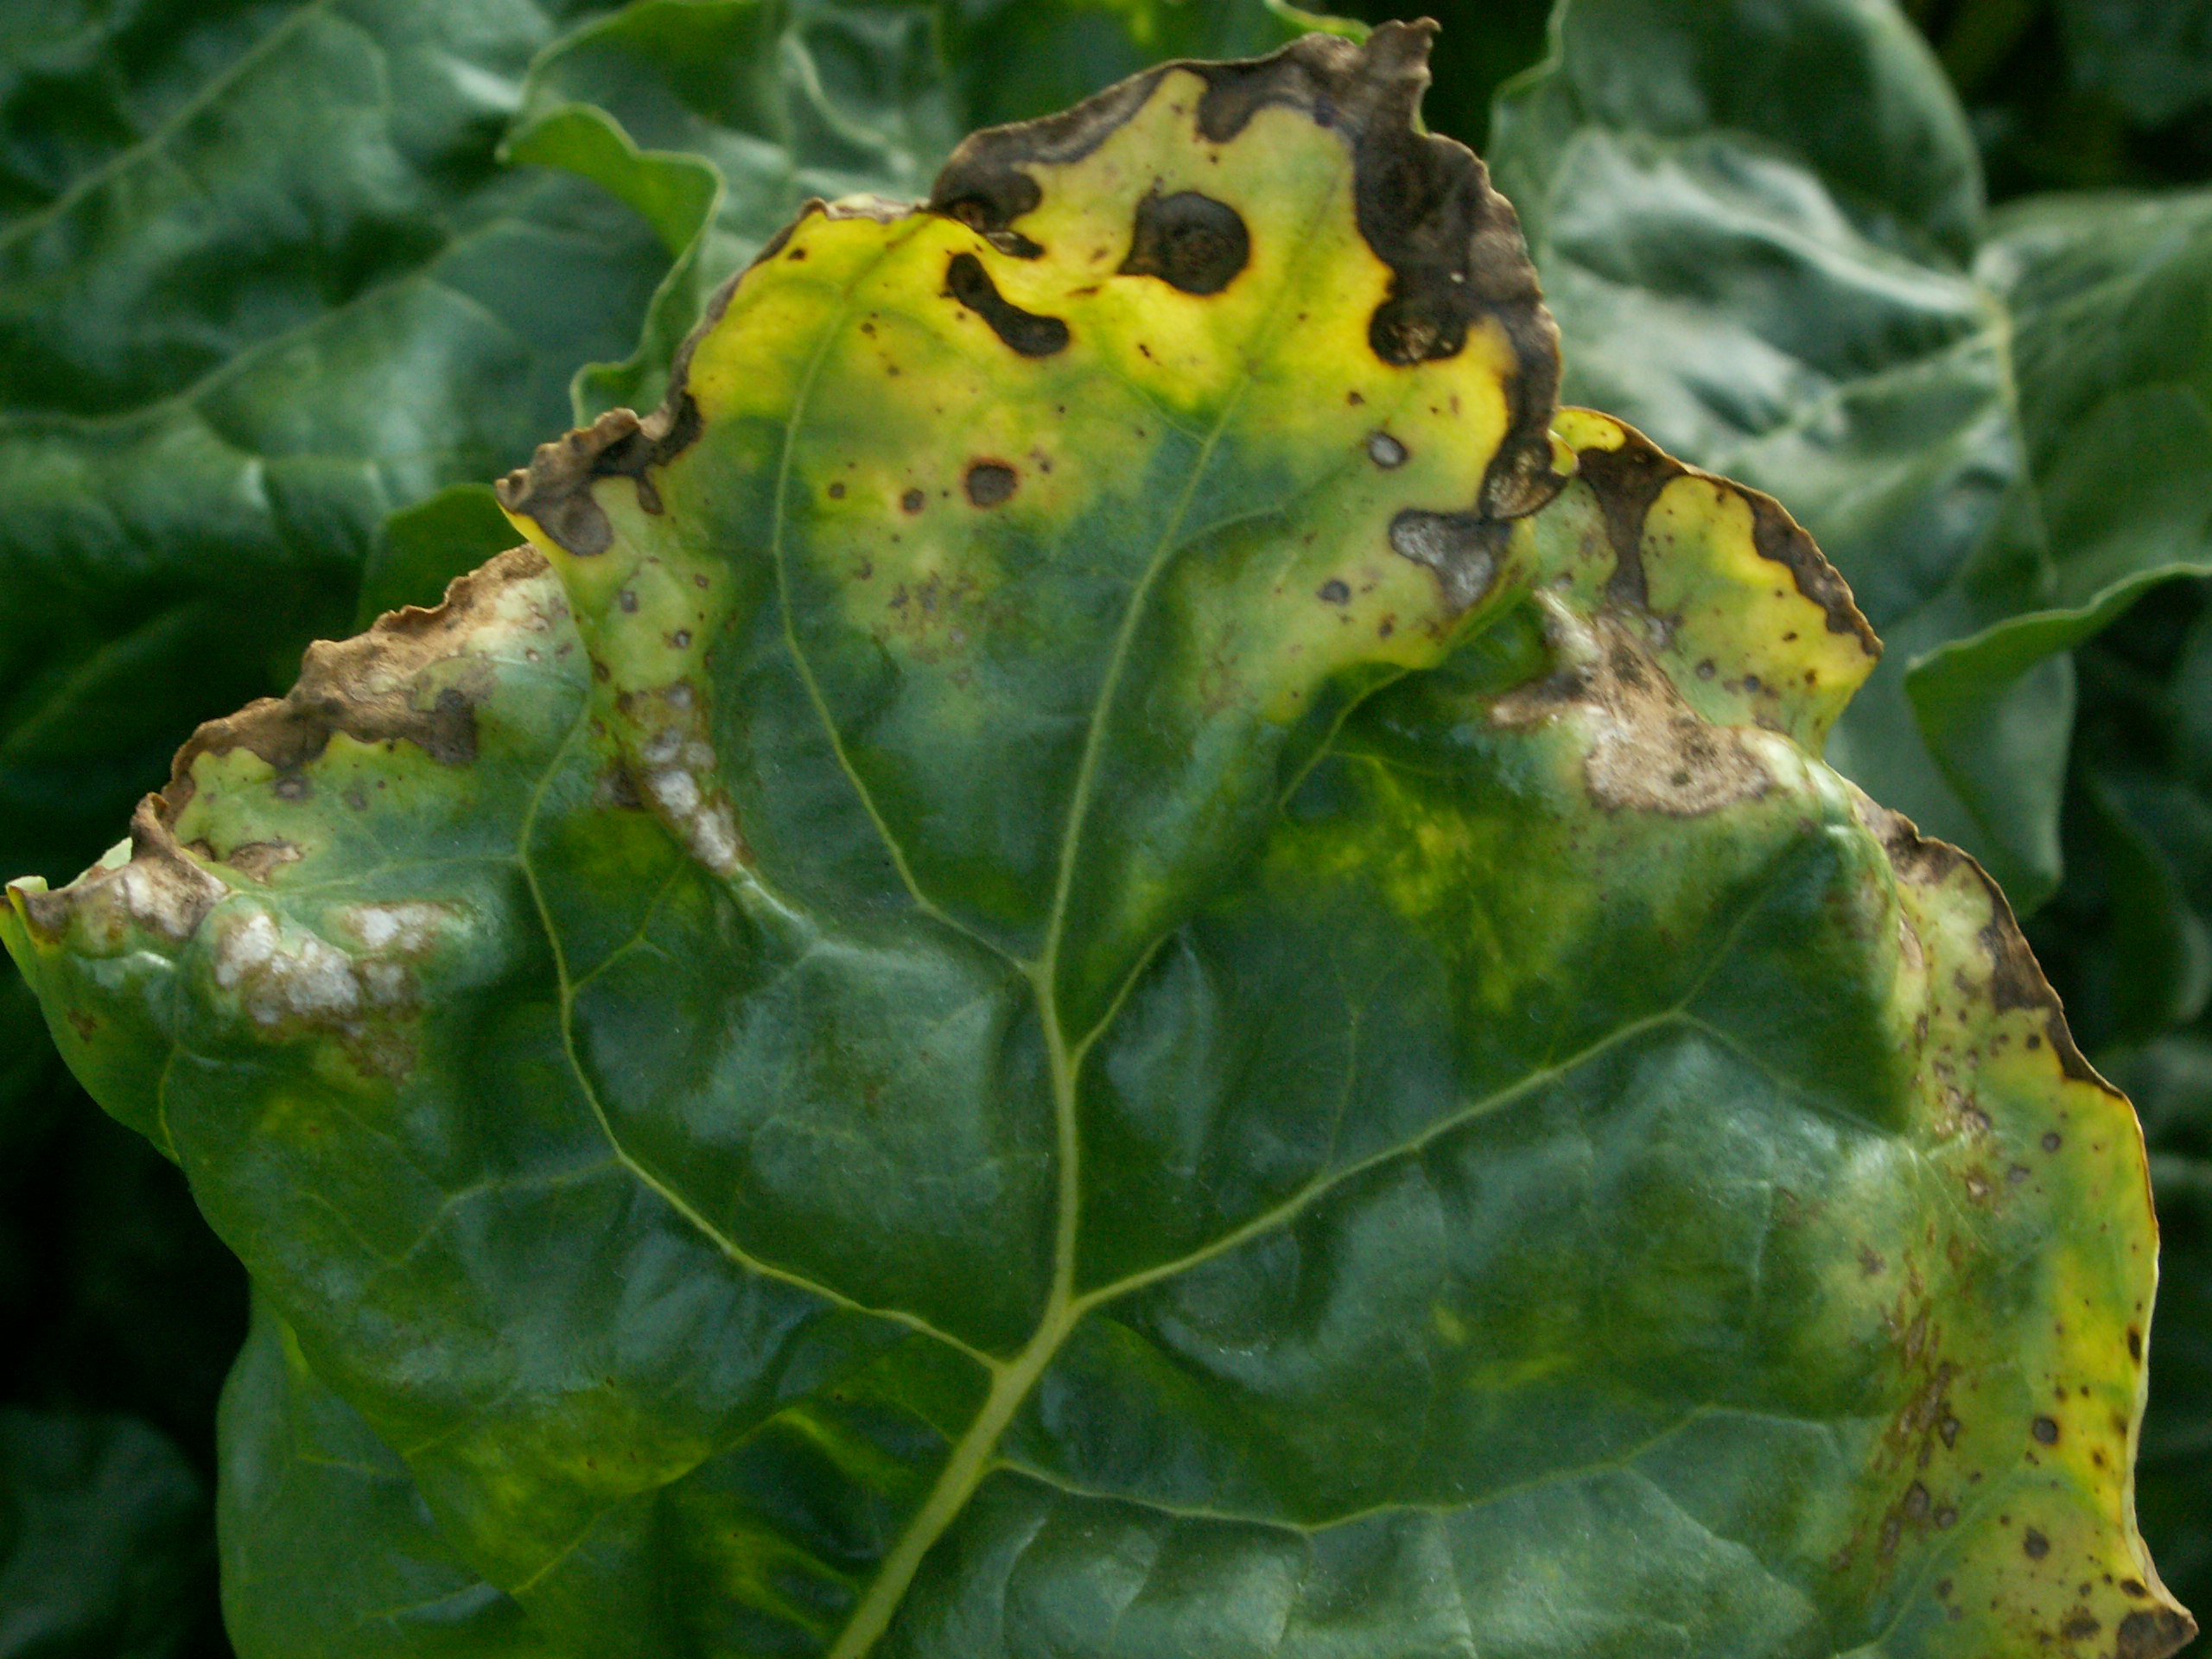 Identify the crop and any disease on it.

beet, cercospora
